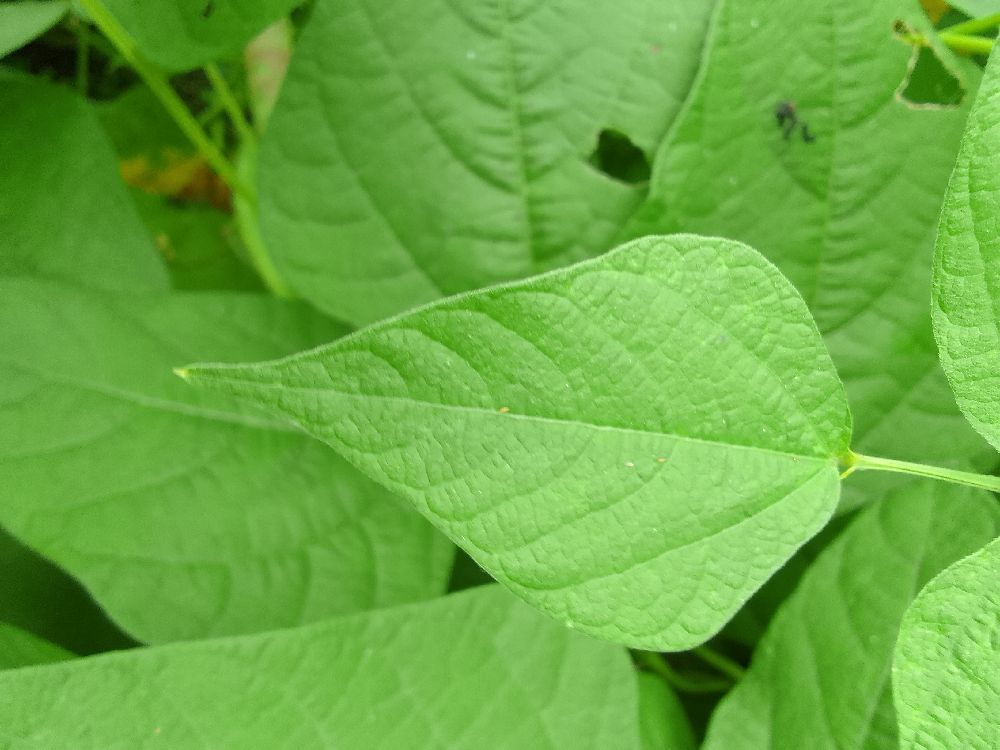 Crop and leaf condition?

common bean, healthy
